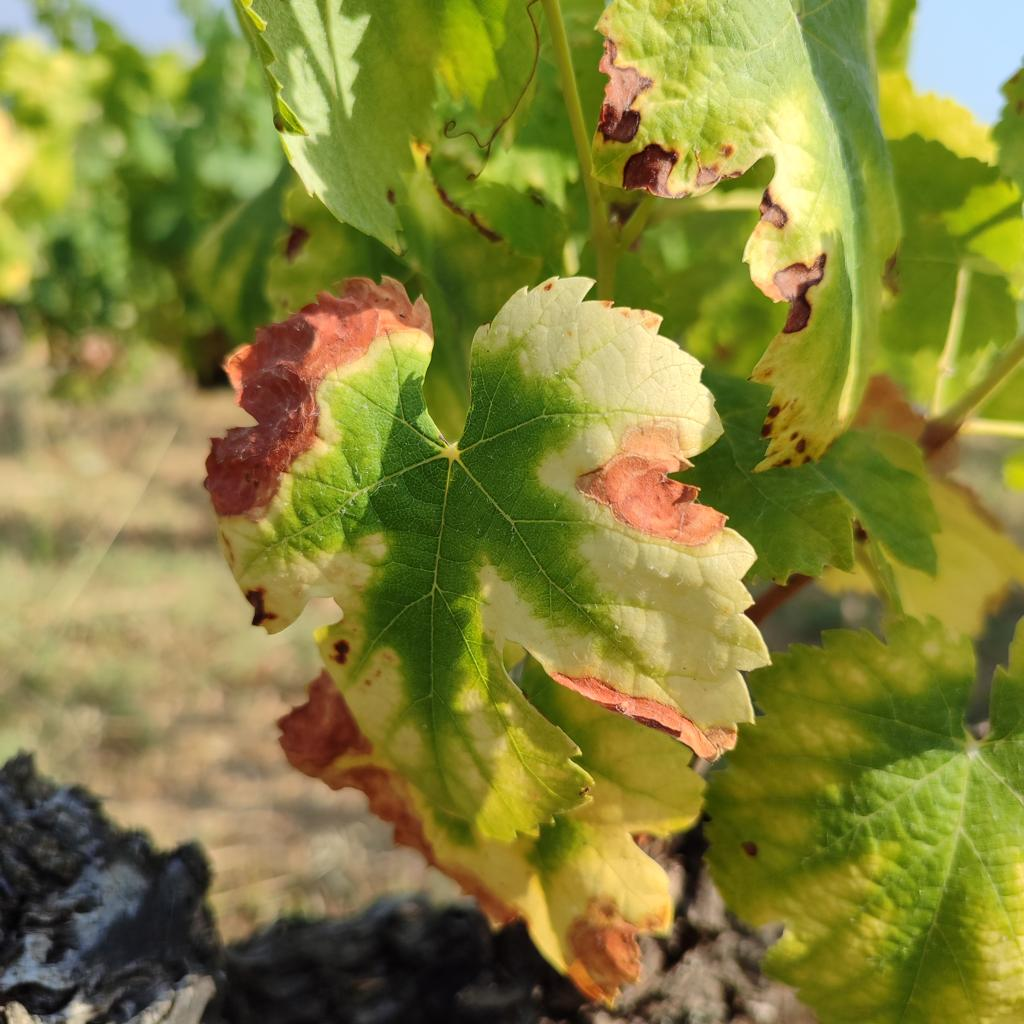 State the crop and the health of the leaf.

grapevine, esca complex
